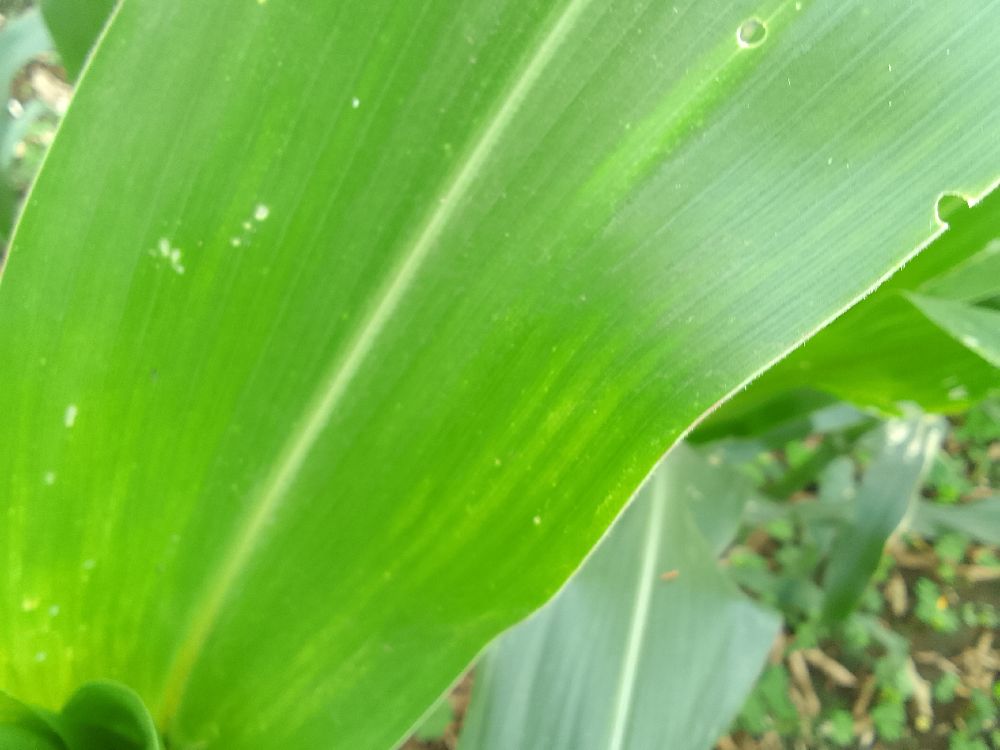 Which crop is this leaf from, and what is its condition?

maize, healthy
